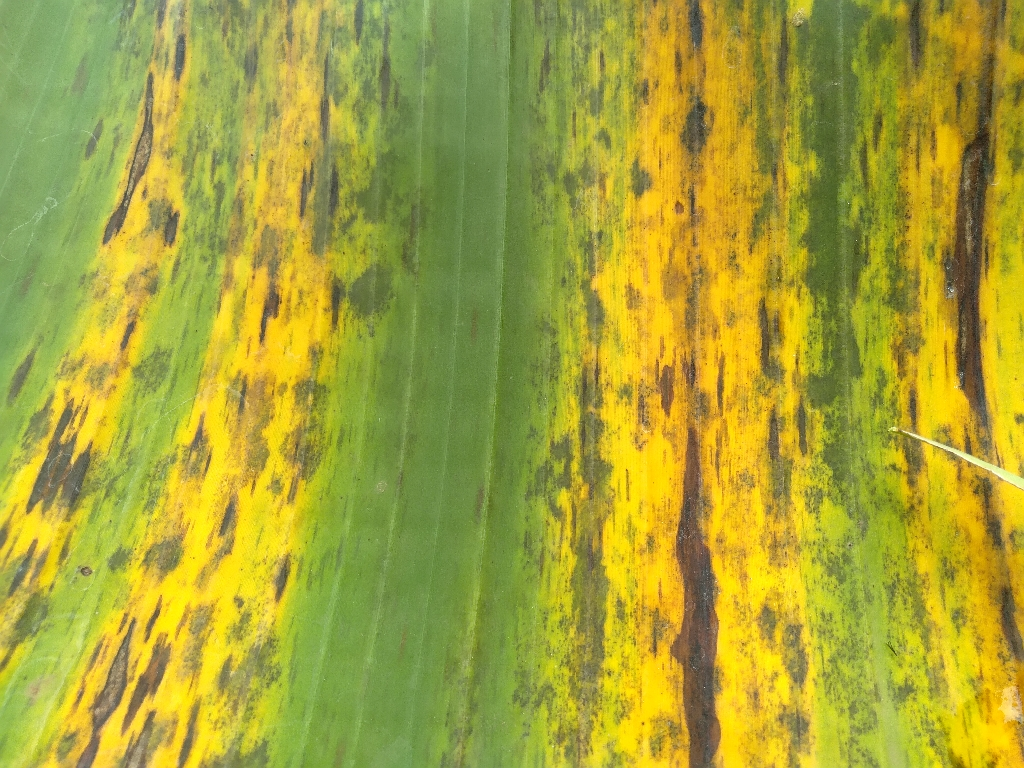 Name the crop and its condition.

banana, black sigatoka
